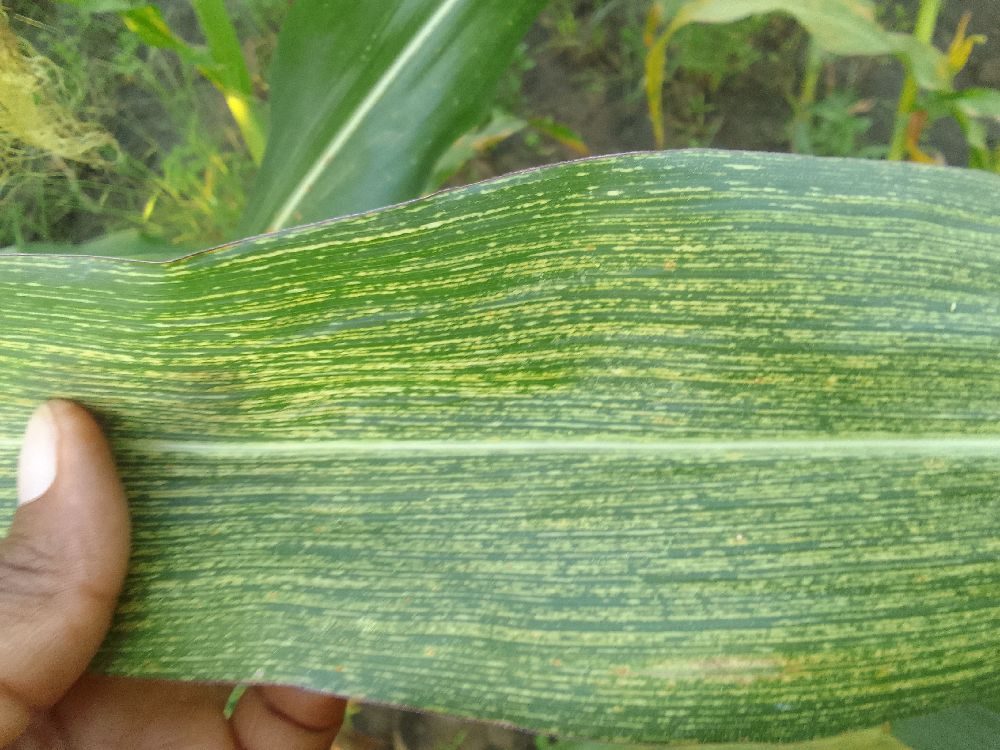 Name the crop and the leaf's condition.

maize, maize streak virus
